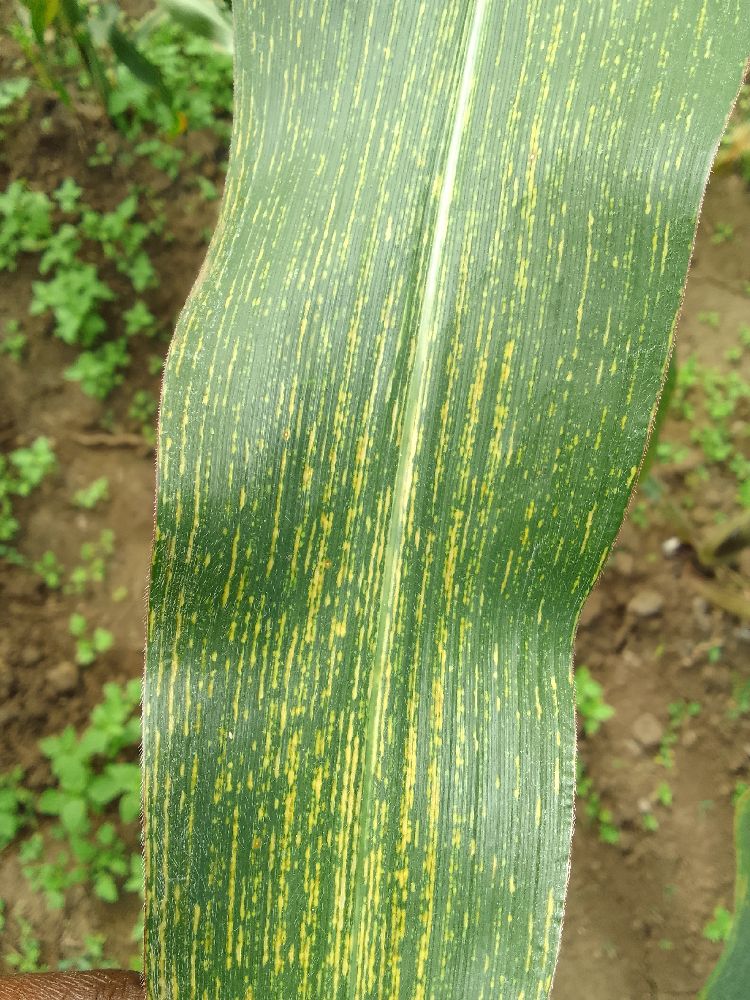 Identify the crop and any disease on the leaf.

maize, maize streak virus
